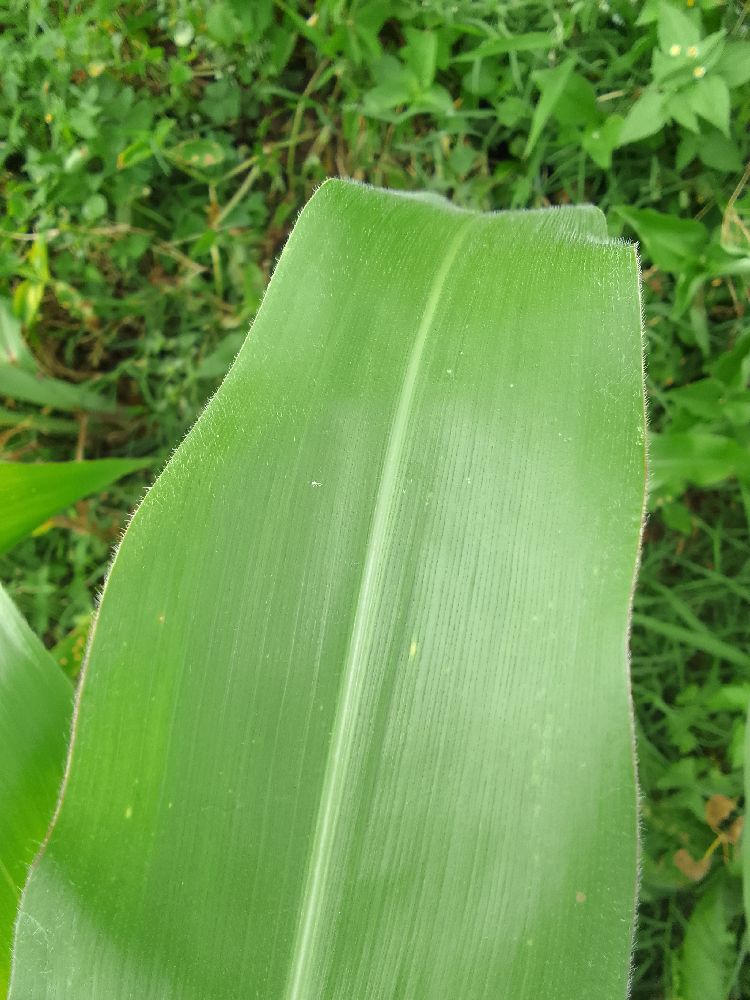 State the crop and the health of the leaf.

maize, healthy
